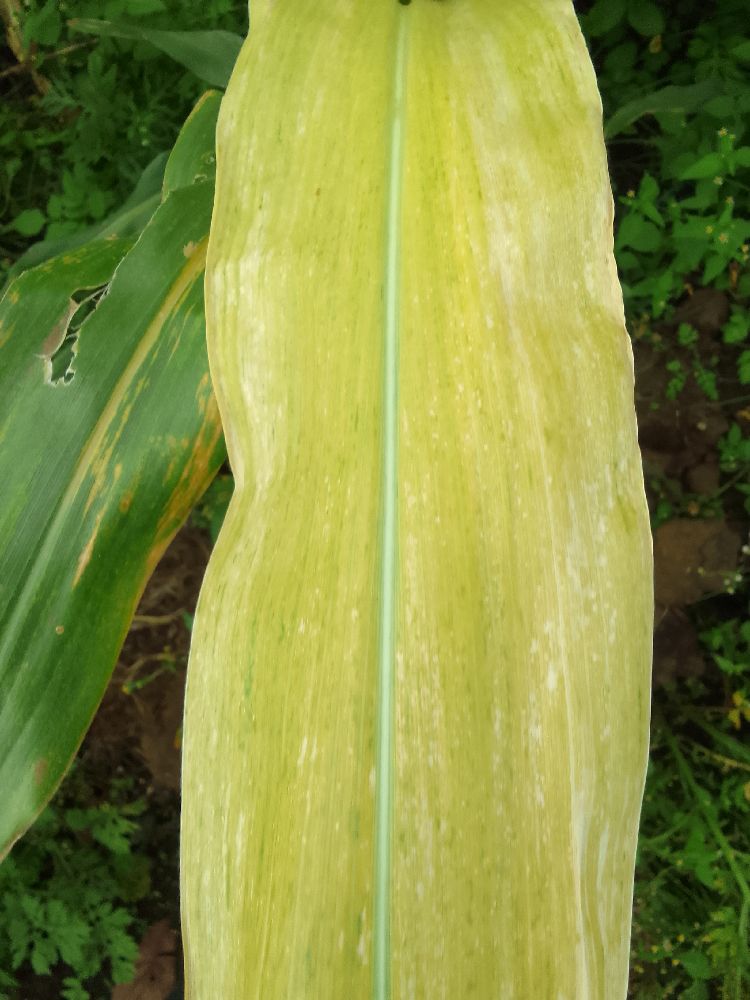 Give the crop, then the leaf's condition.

maize, maize lethal necrosis
